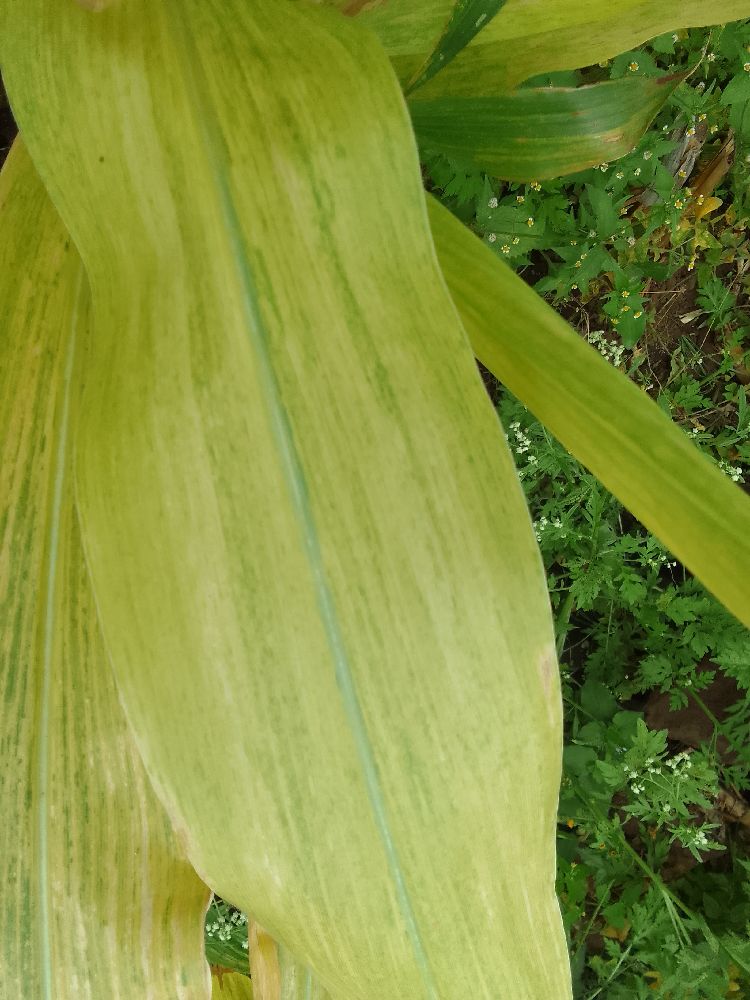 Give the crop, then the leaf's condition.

maize, maize lethal necrosis
